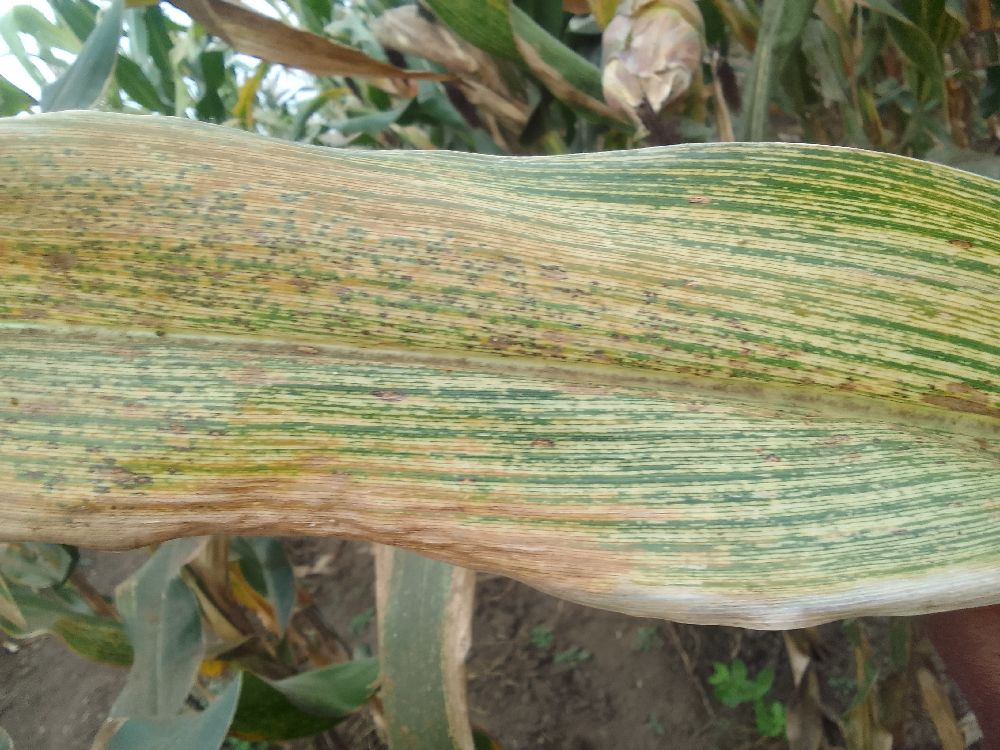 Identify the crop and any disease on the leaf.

maize, maize streak virus
